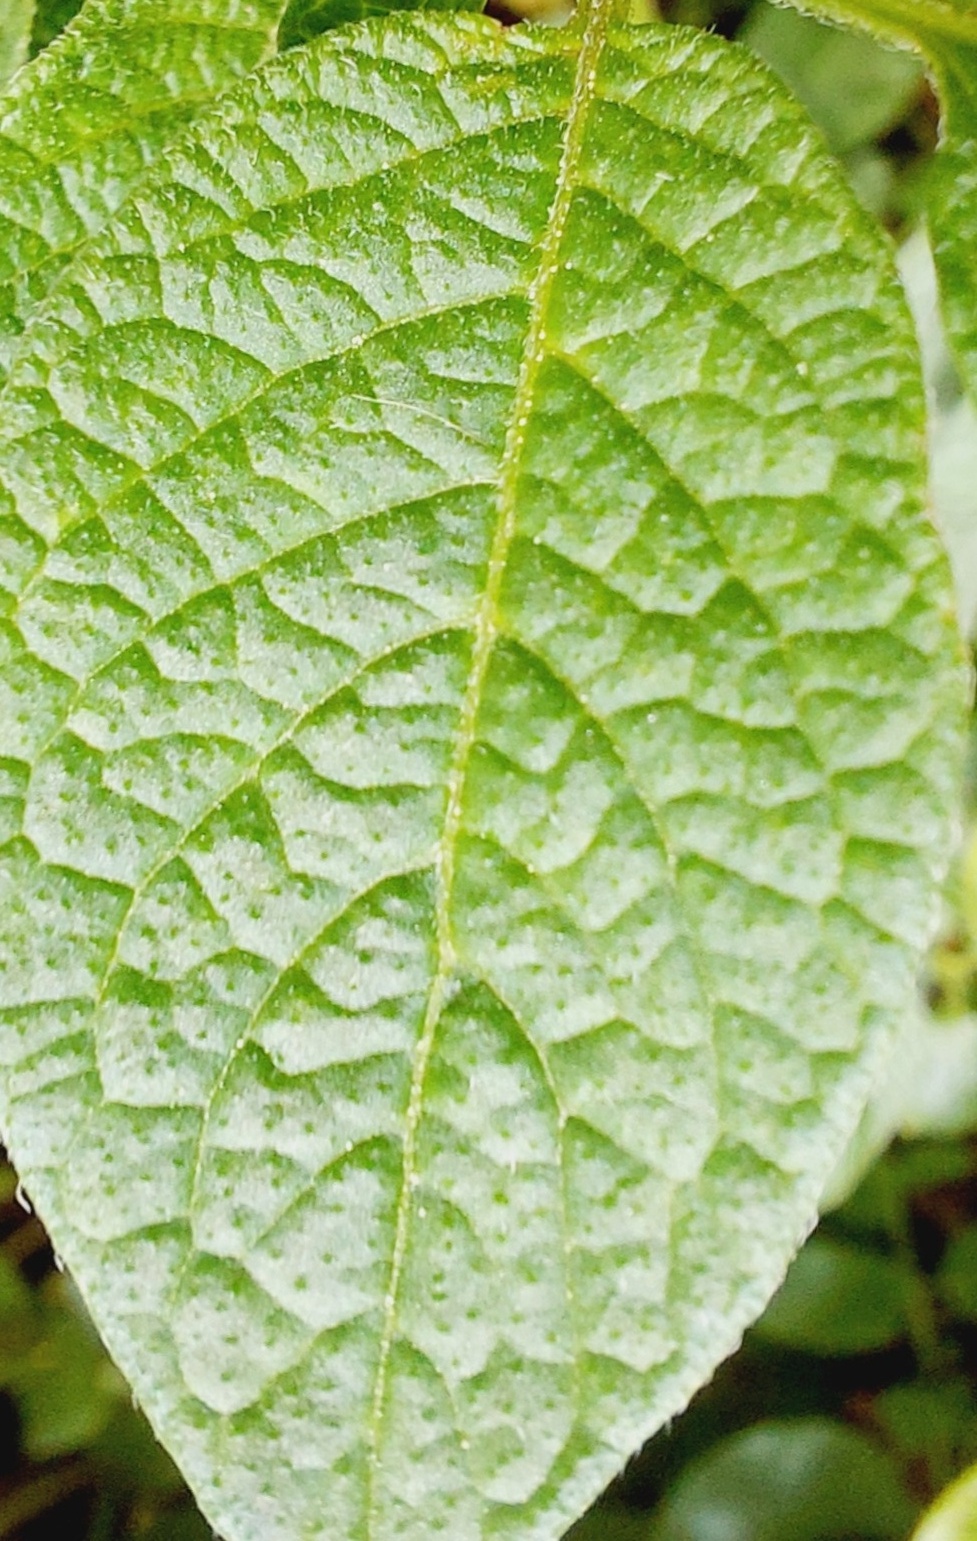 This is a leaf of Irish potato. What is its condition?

healthy
